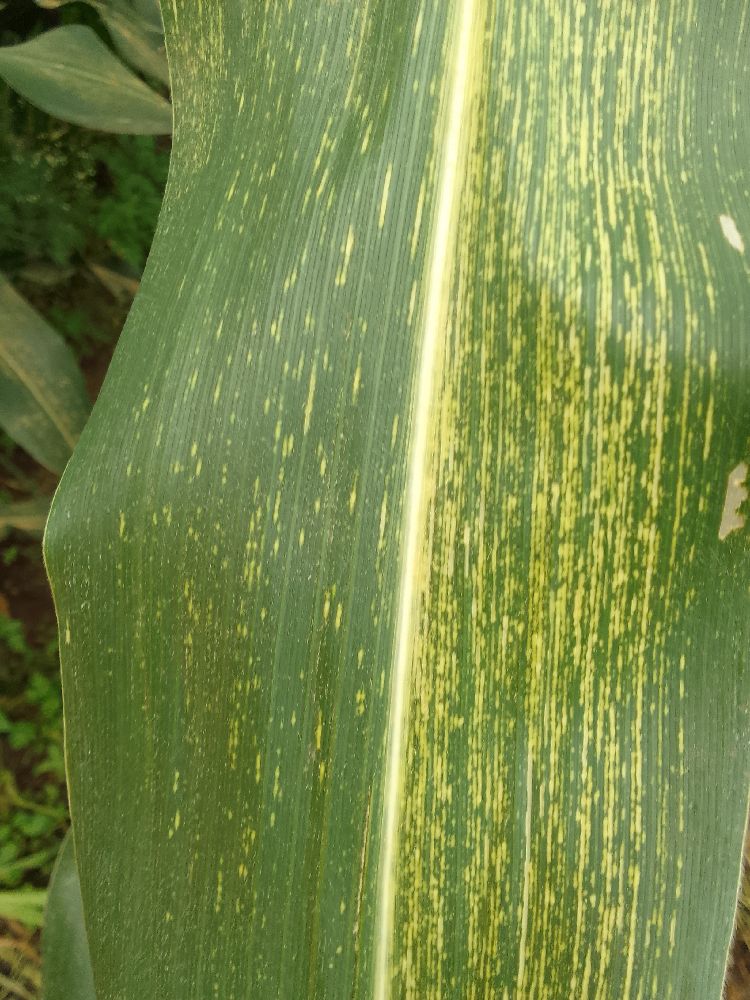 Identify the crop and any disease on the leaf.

maize, maize streak virus
